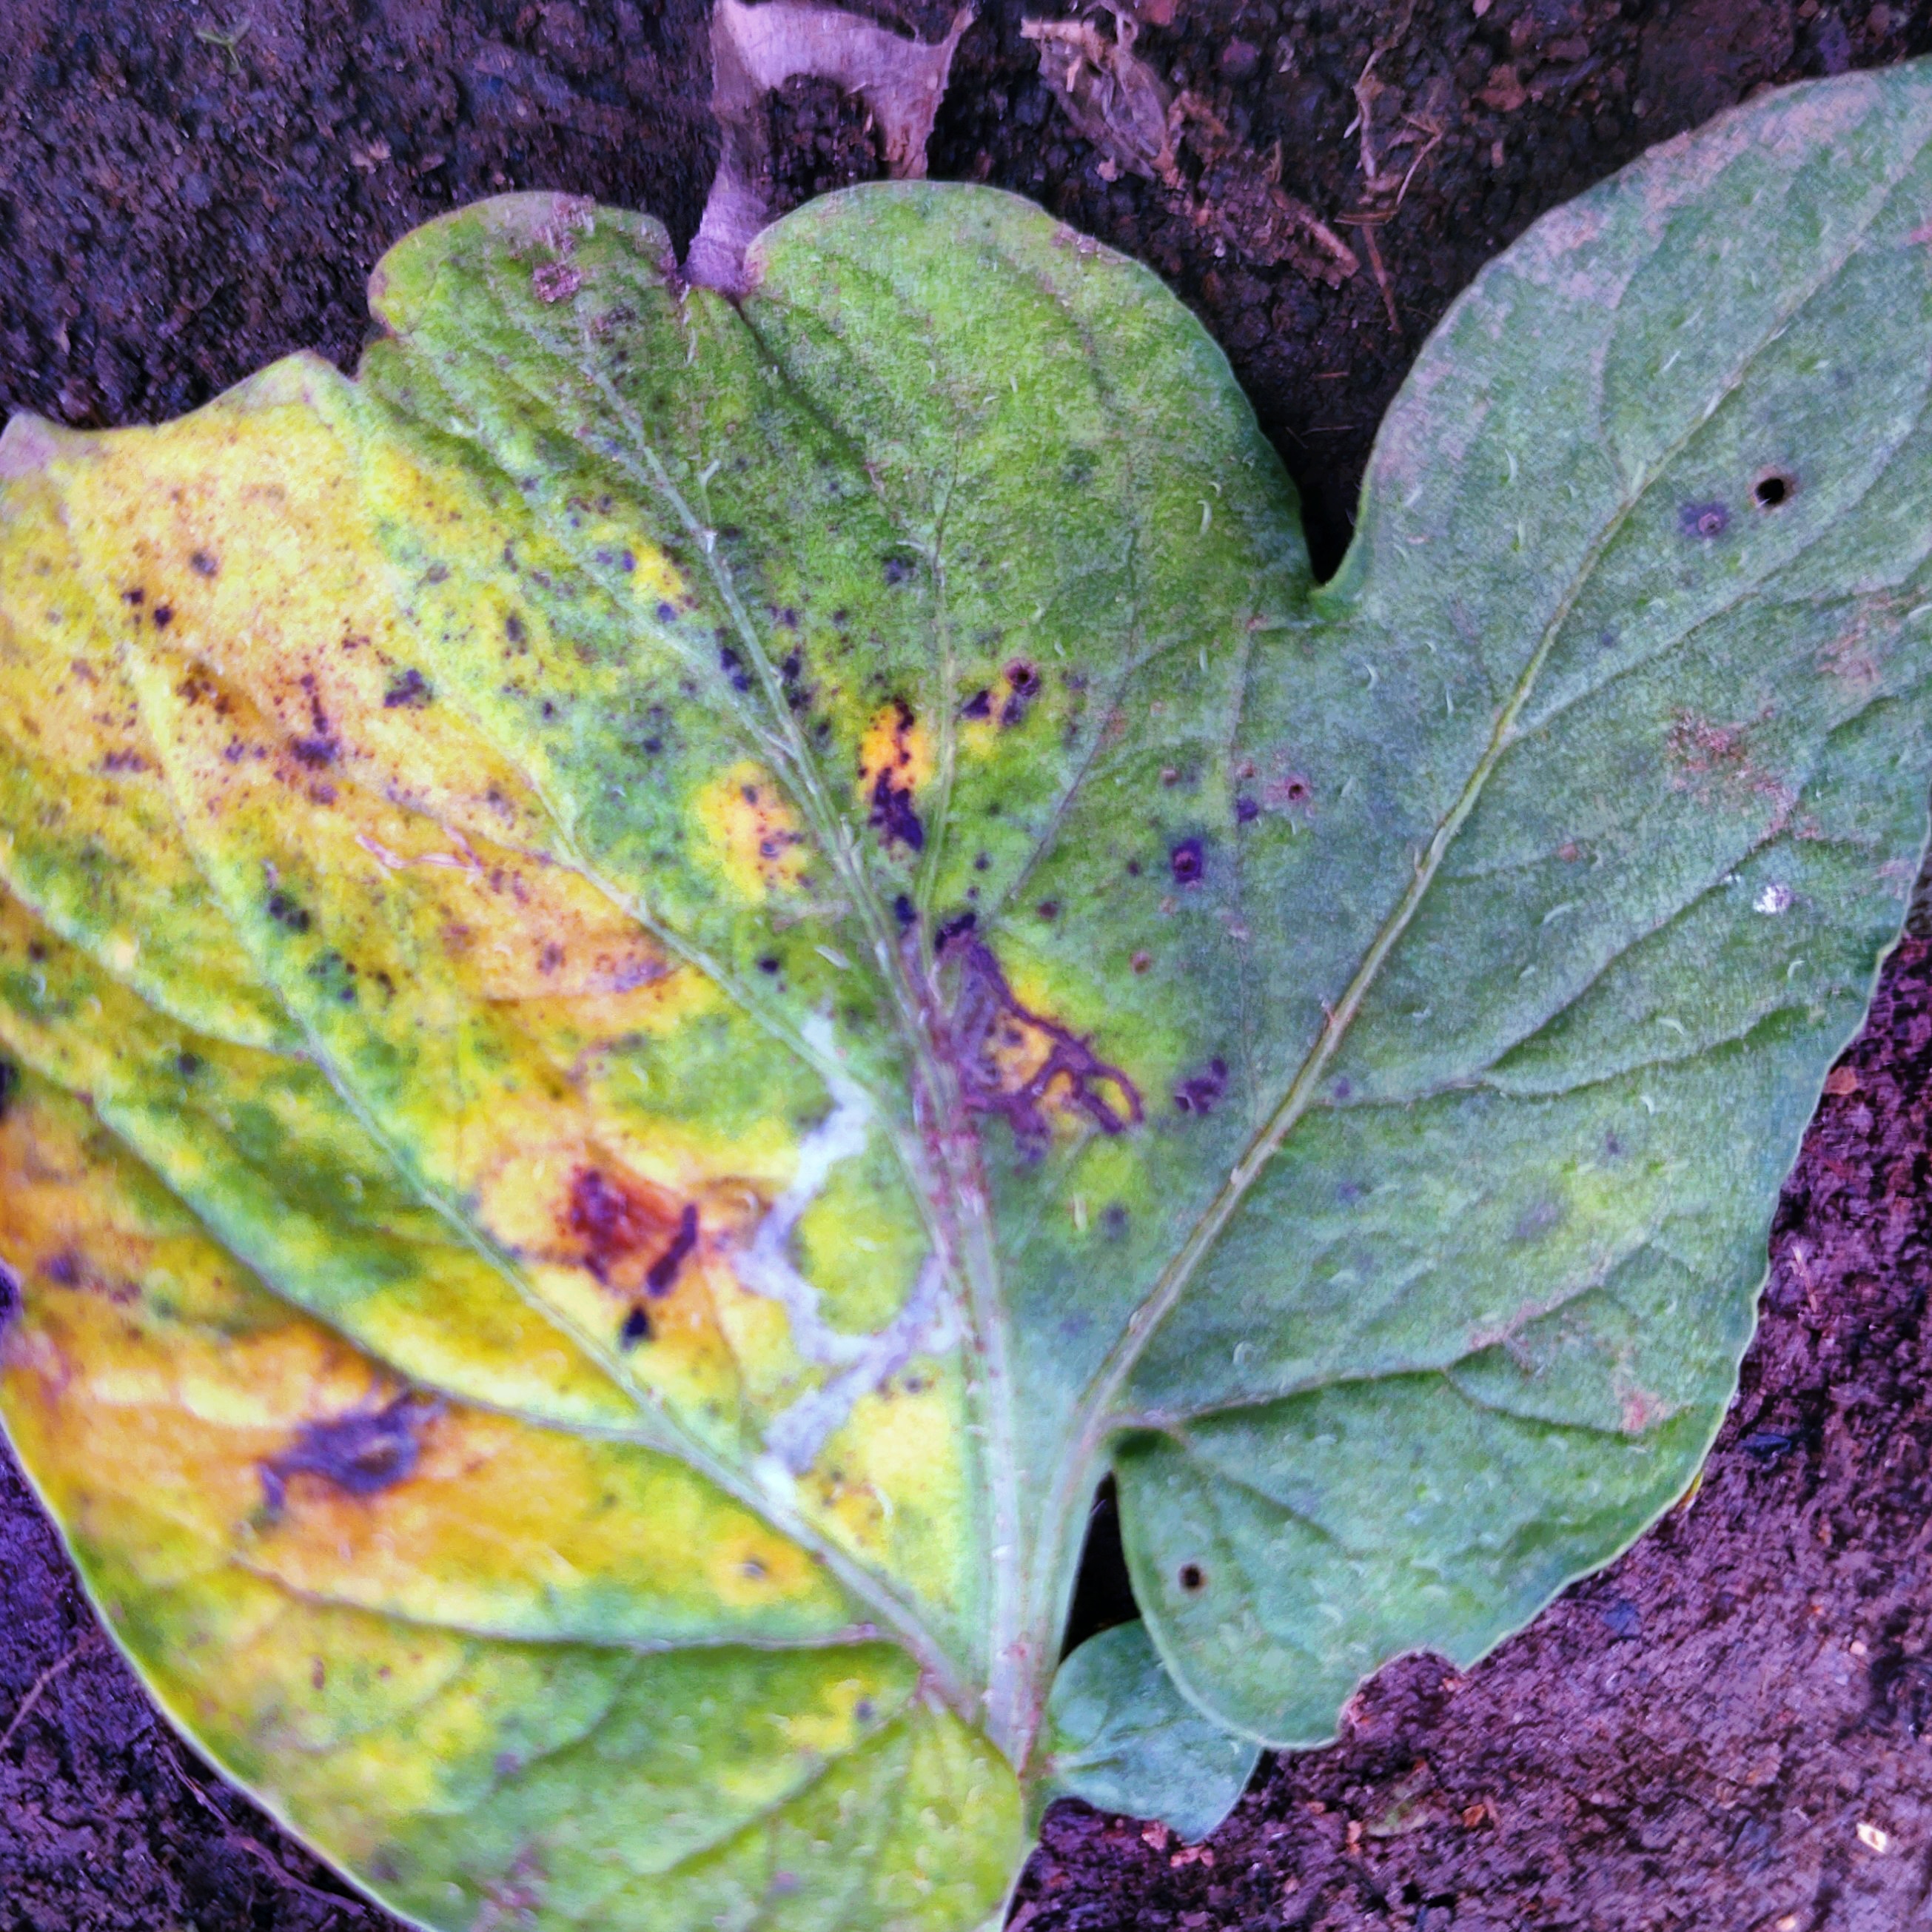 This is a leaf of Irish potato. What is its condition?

late blight
